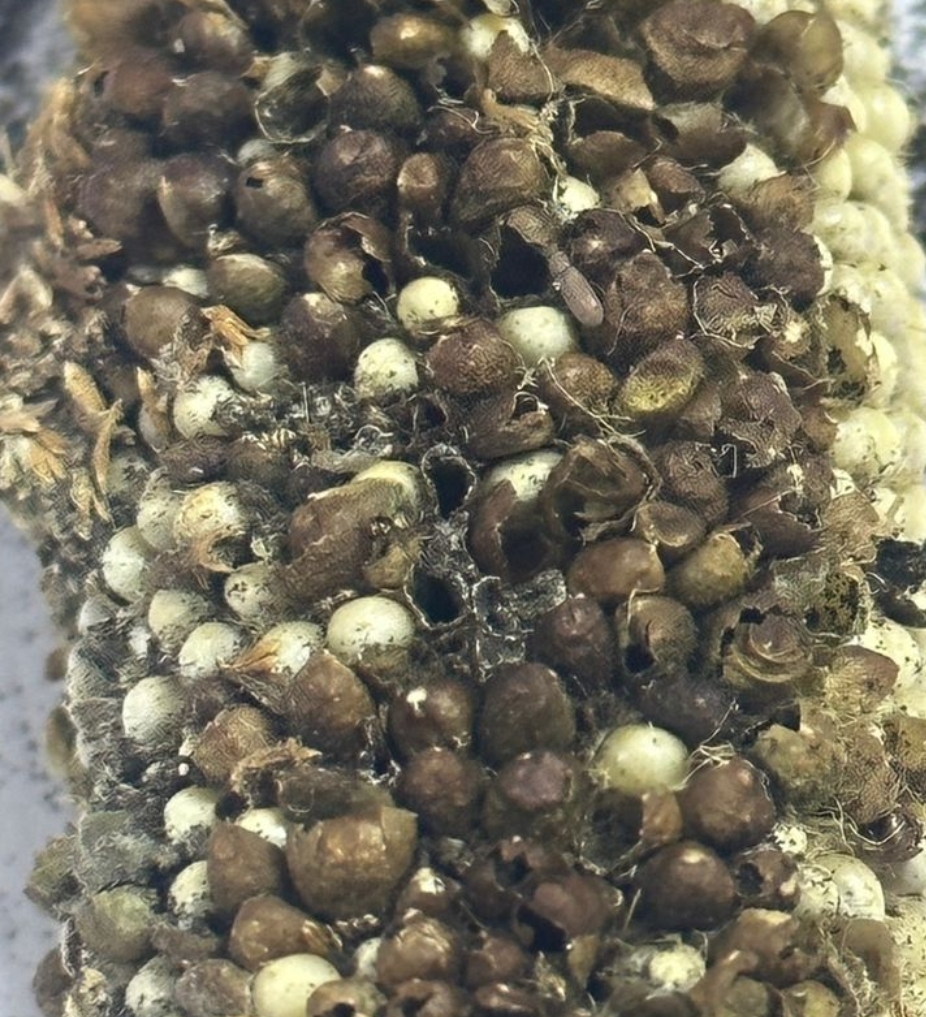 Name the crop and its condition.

pearl millet, smut
